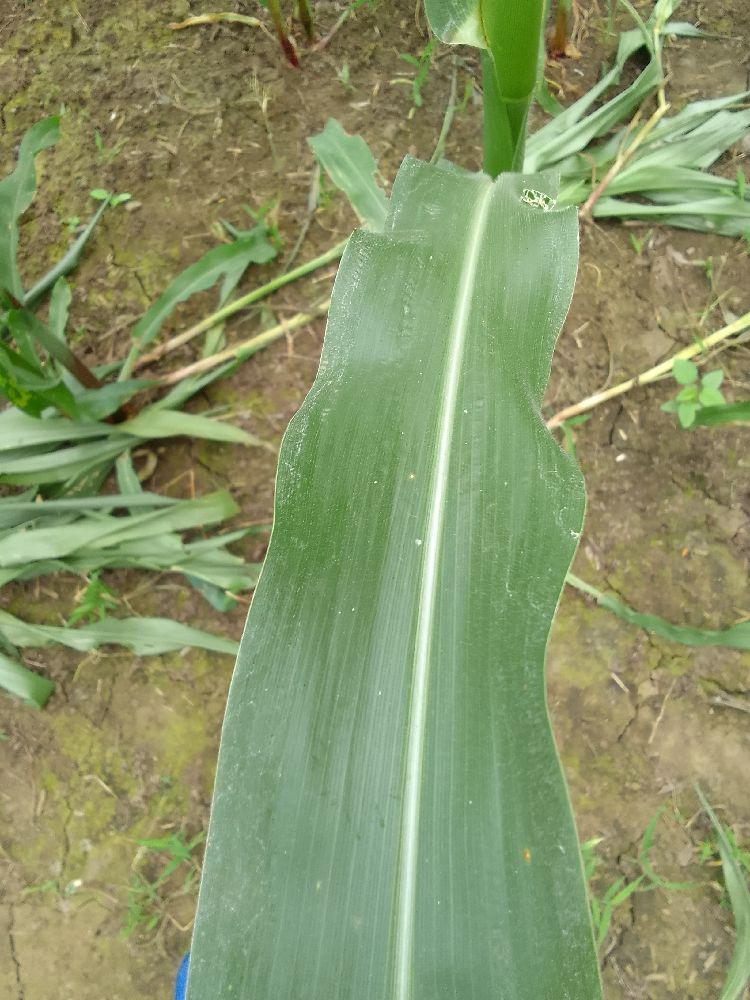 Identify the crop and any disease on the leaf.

maize, healthy
